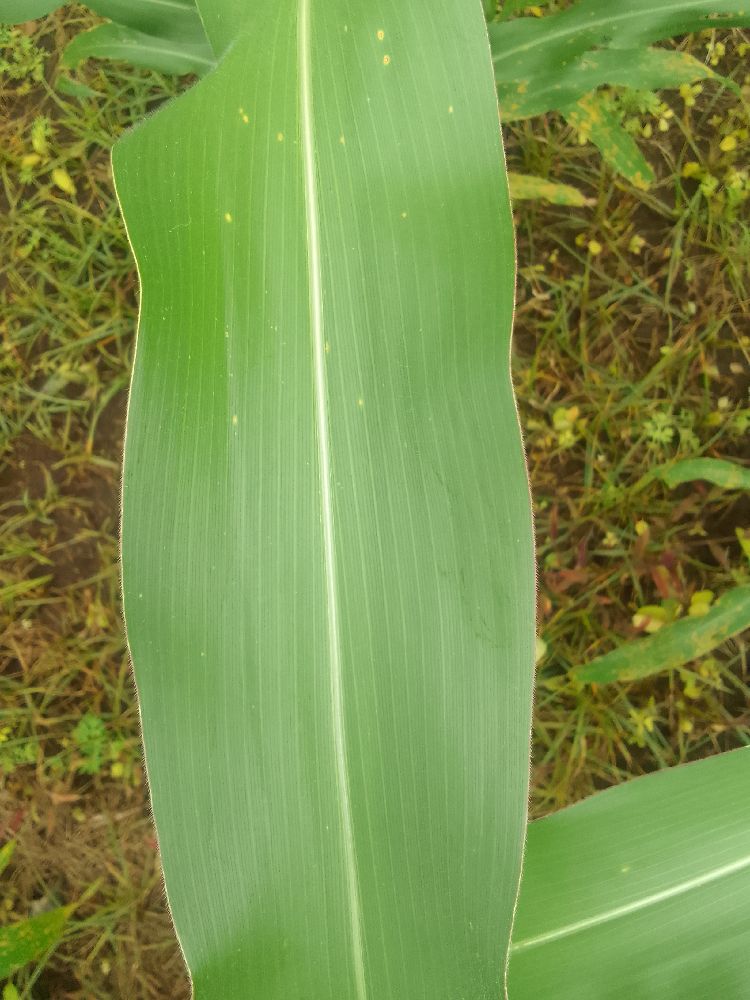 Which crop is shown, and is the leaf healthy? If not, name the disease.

maize, healthy
